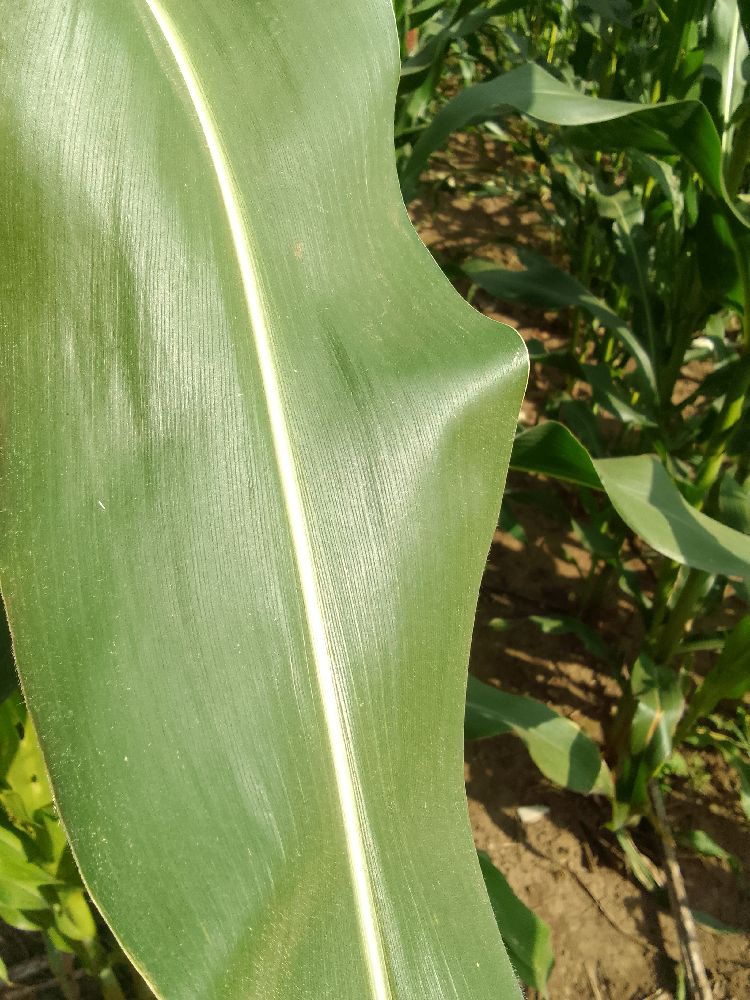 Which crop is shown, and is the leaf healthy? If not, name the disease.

maize, healthy
